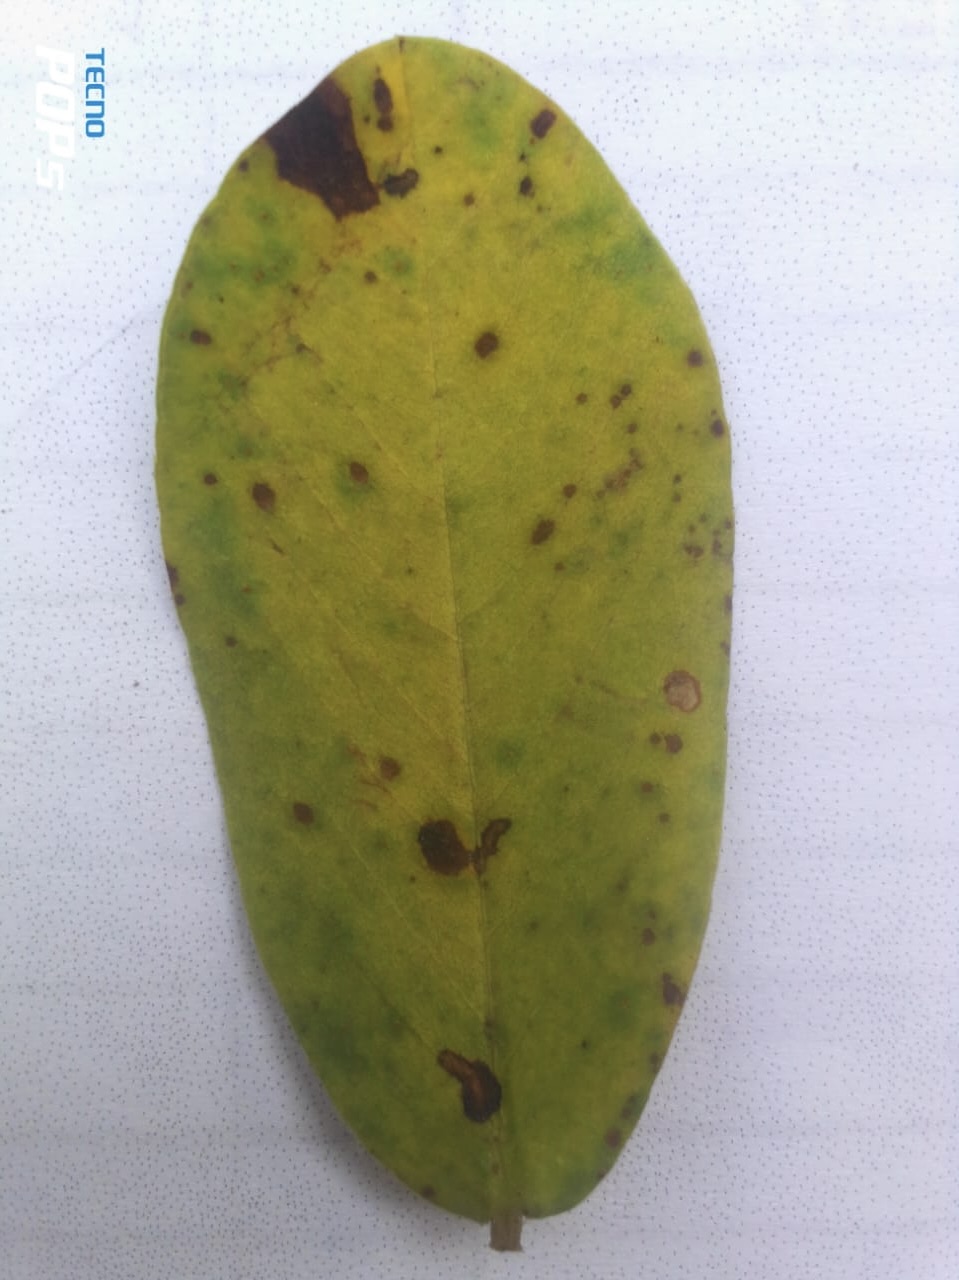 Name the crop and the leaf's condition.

peanut, nothapassalora personata
